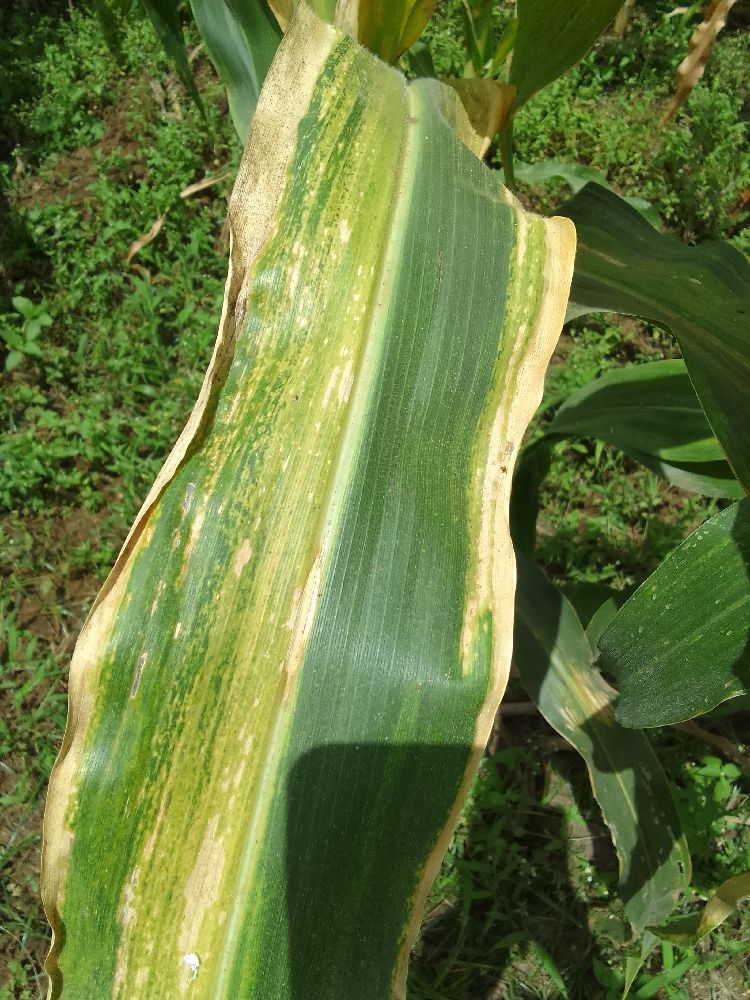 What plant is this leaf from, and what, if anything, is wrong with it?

maize, maize lethal necrosis
